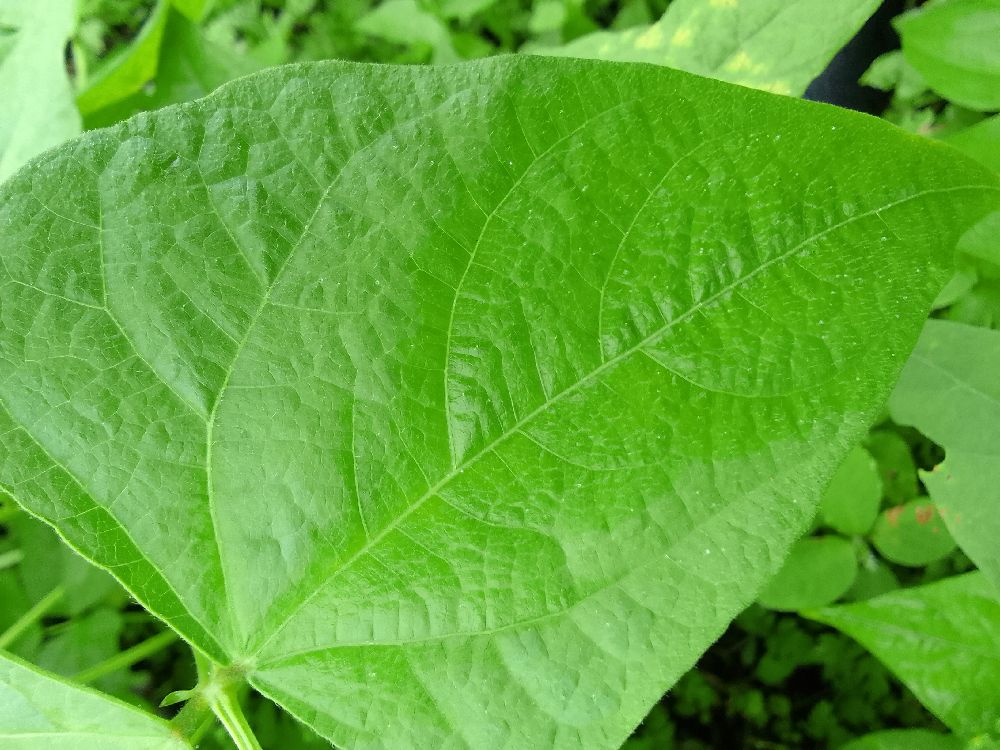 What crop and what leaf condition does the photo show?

common bean, healthy
